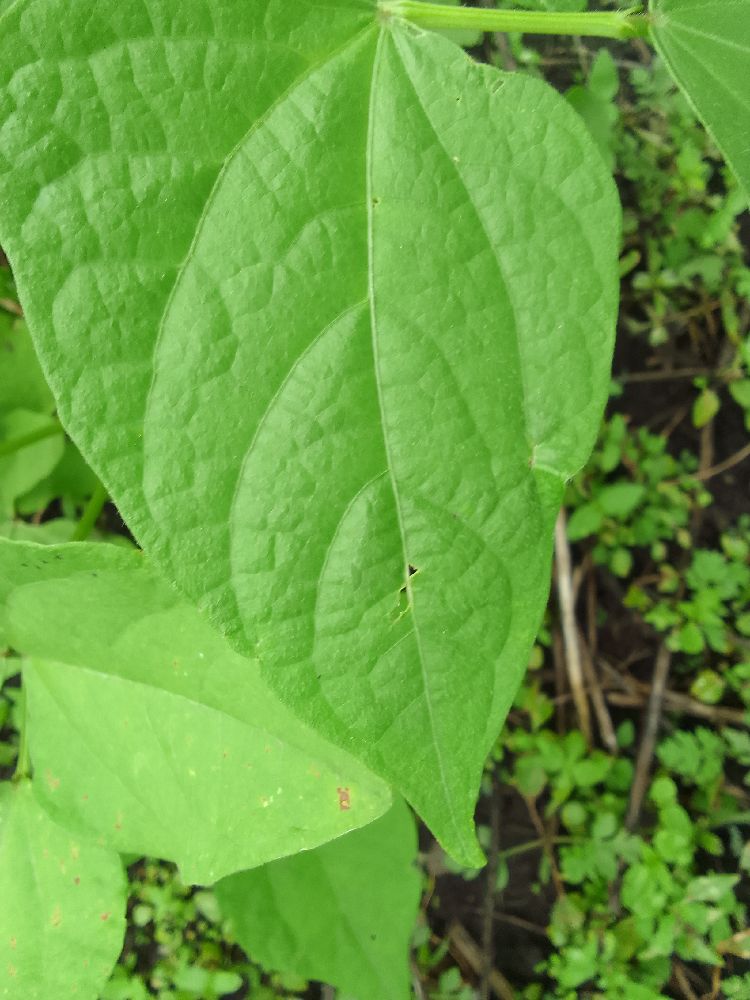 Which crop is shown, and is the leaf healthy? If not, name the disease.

common bean, healthy
